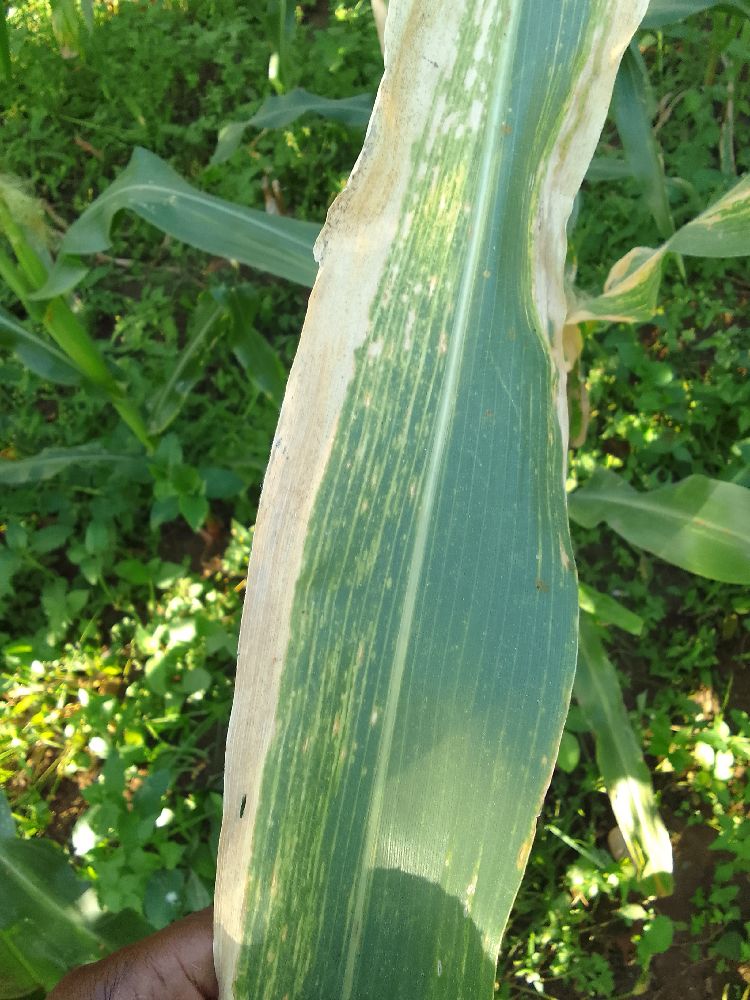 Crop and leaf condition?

maize, maize lethal necrosis
